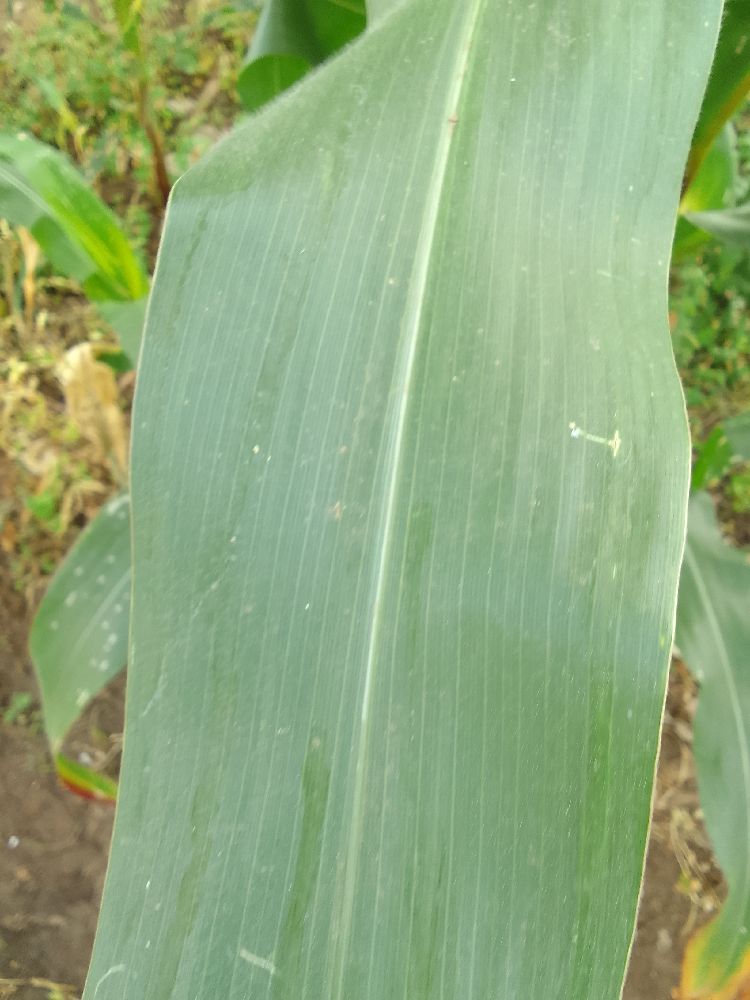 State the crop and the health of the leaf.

maize, healthy
